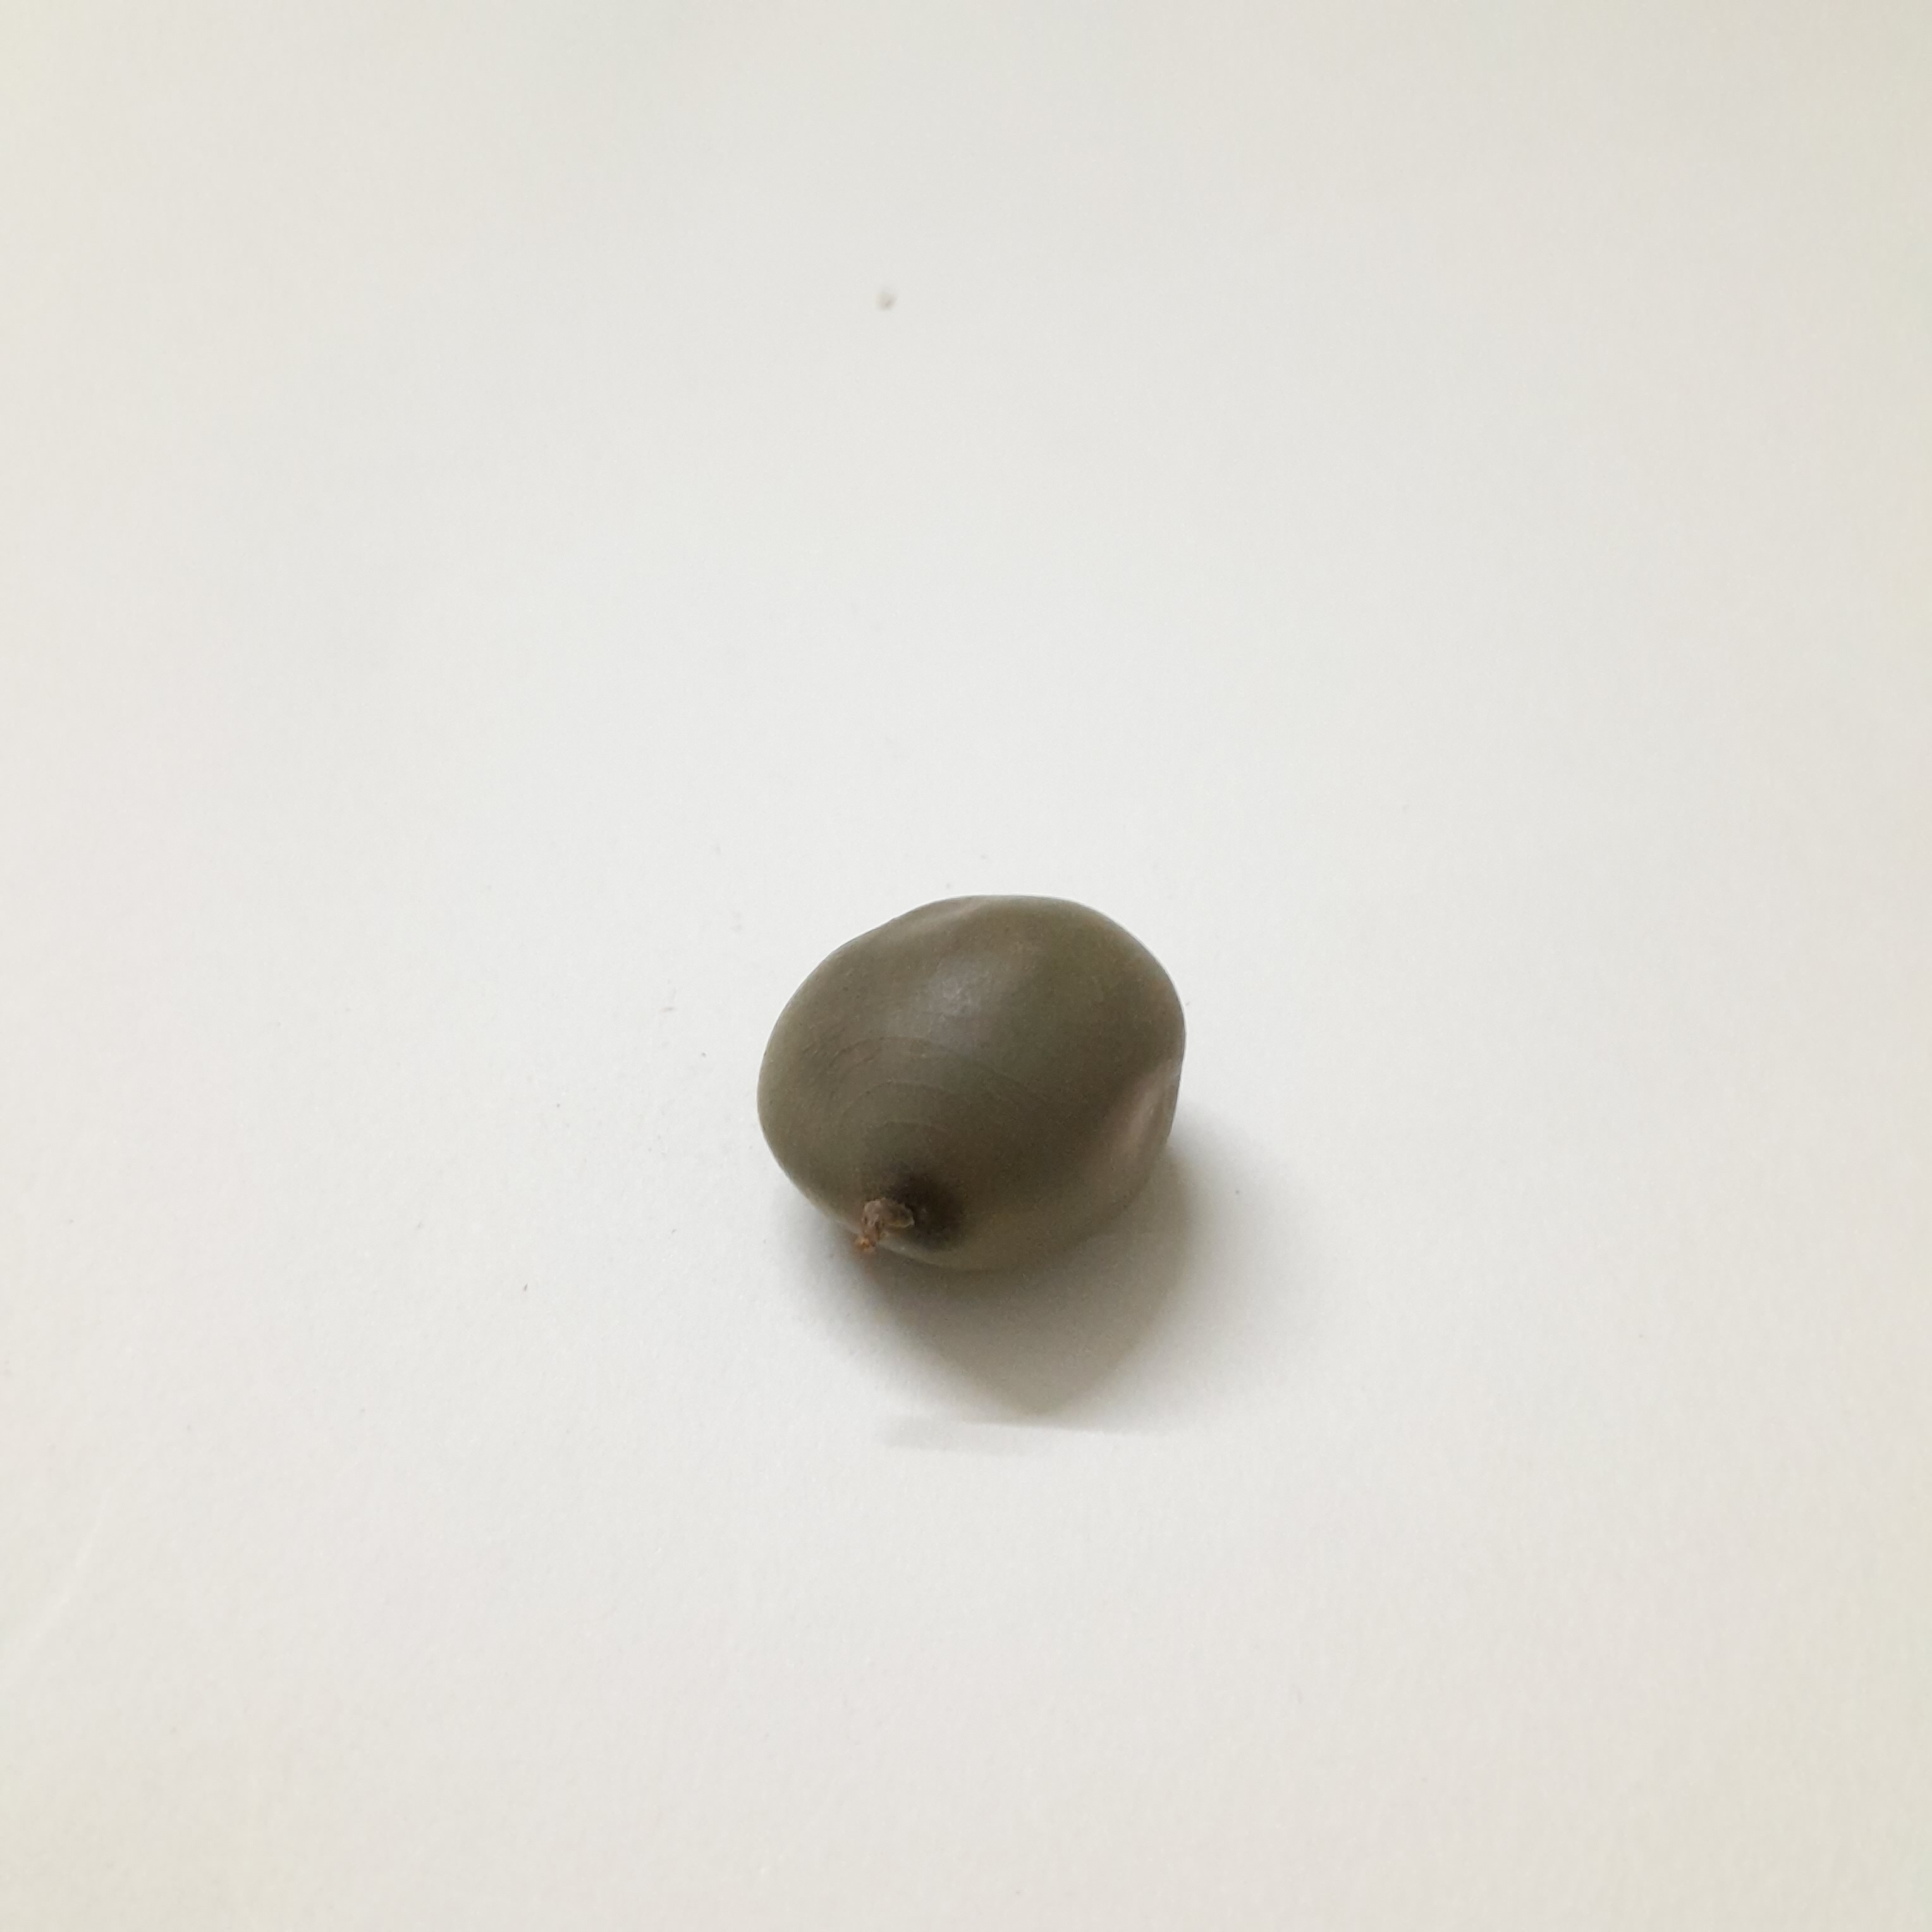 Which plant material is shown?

sagargota
